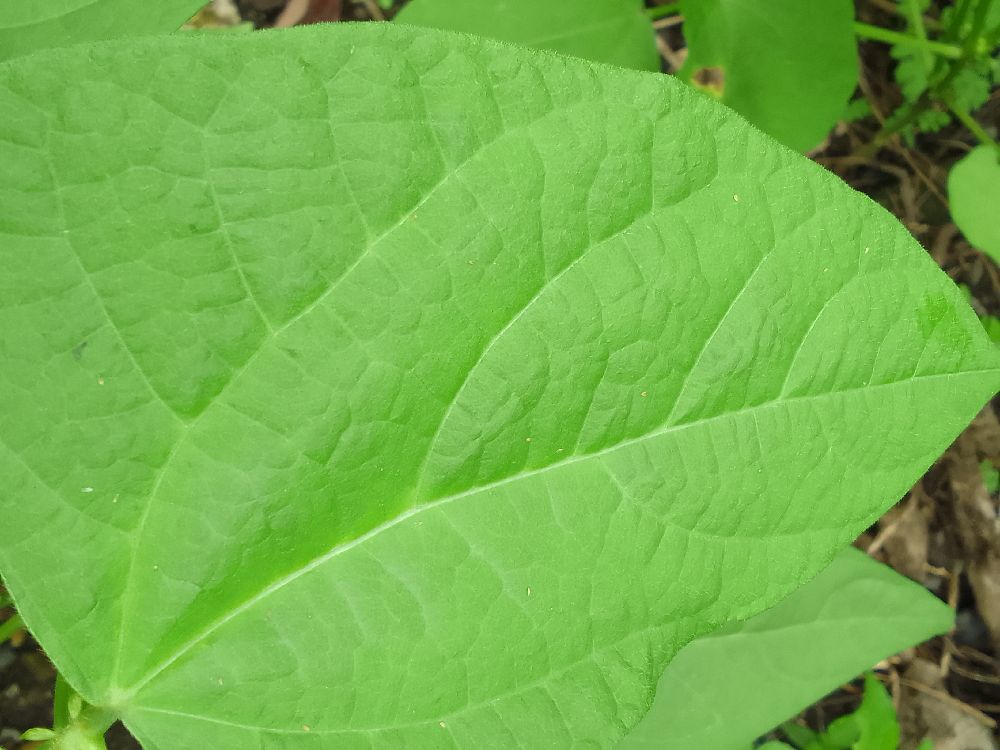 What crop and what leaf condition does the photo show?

common bean, healthy
